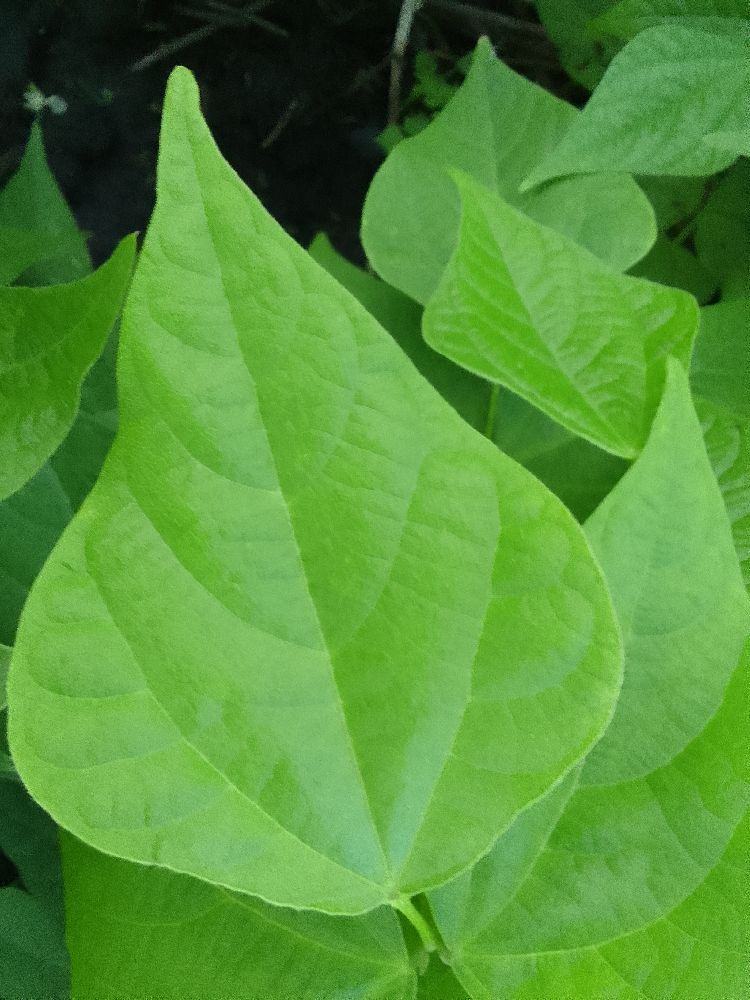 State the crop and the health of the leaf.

common bean, healthy
